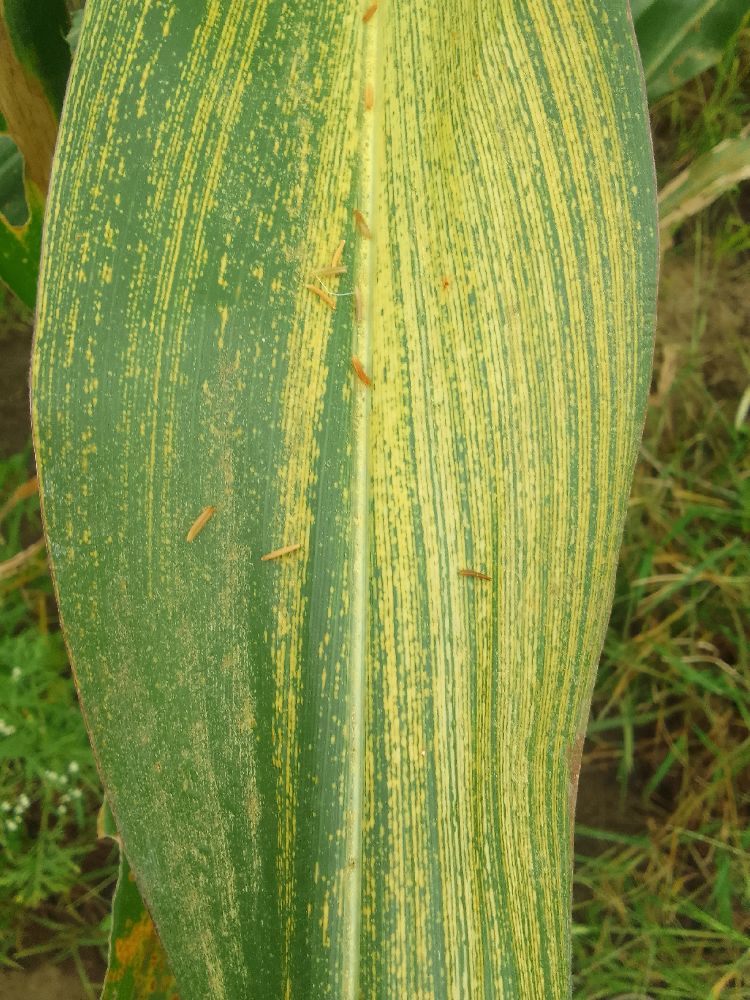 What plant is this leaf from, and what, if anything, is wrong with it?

maize, maize streak virus
